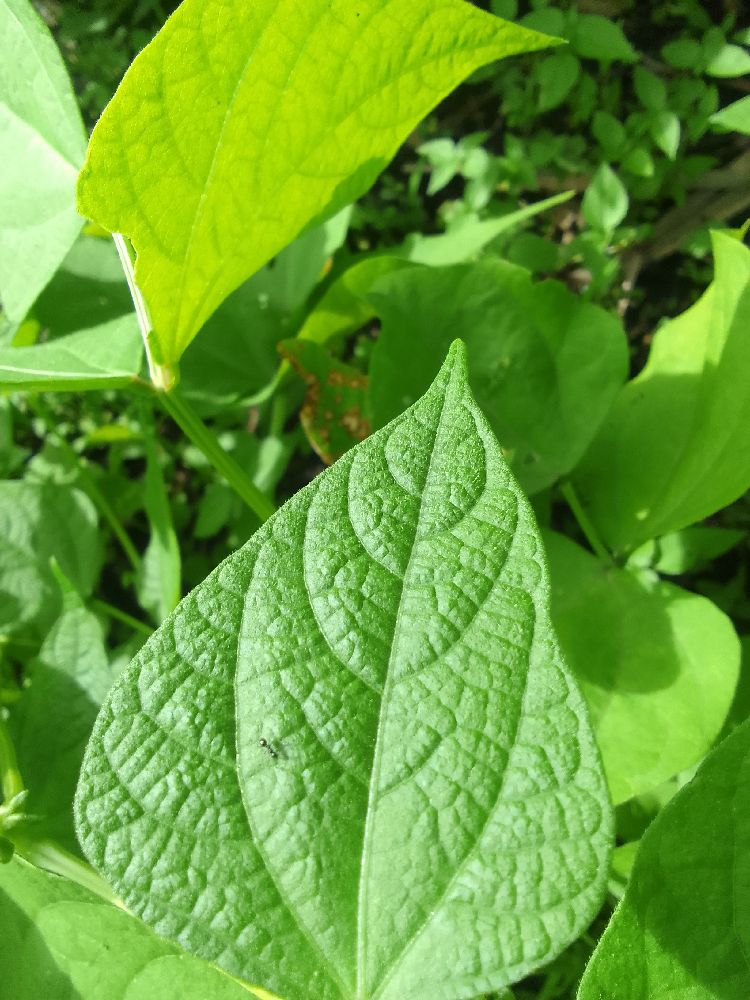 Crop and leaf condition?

common bean, healthy
